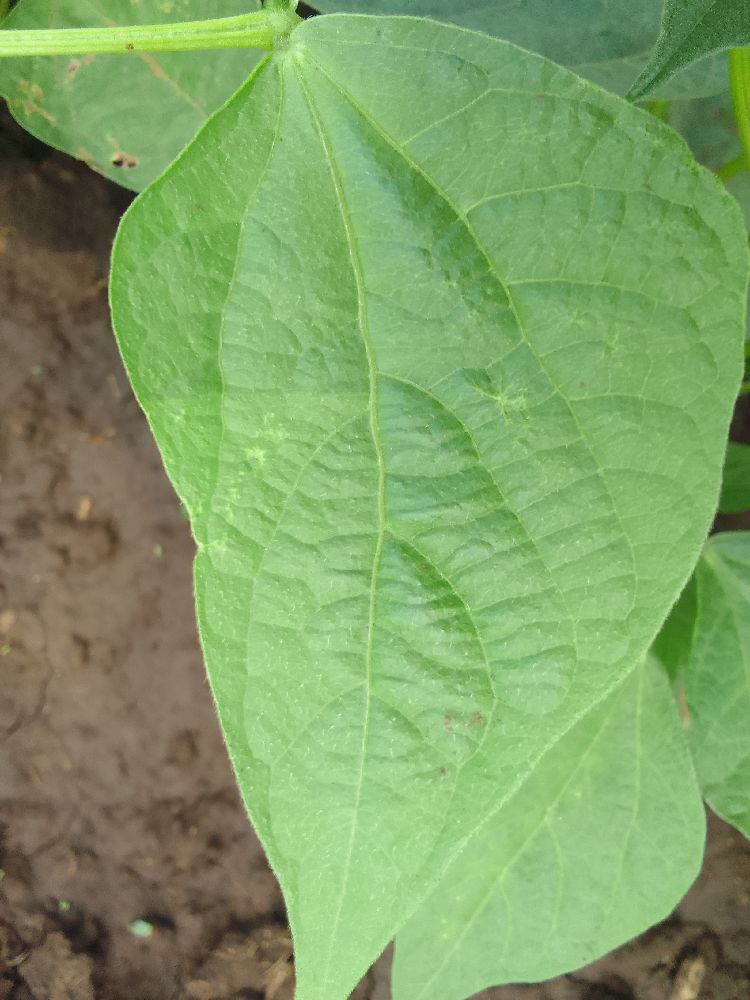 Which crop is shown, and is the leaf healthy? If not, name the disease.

common bean, healthy
